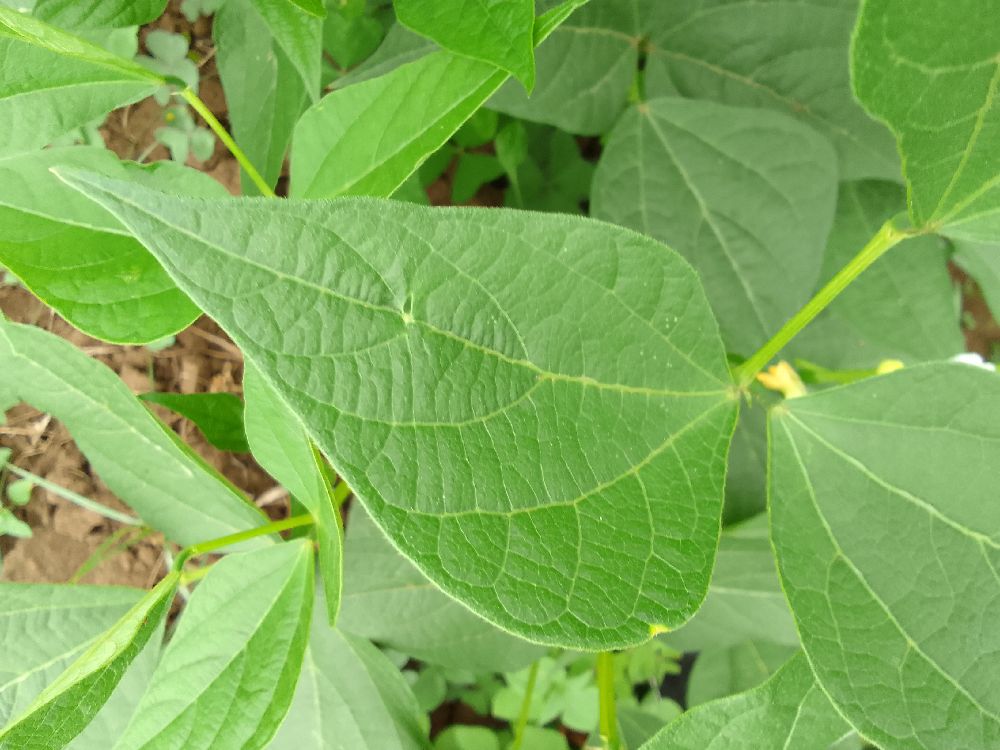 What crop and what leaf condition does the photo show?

common bean, healthy
